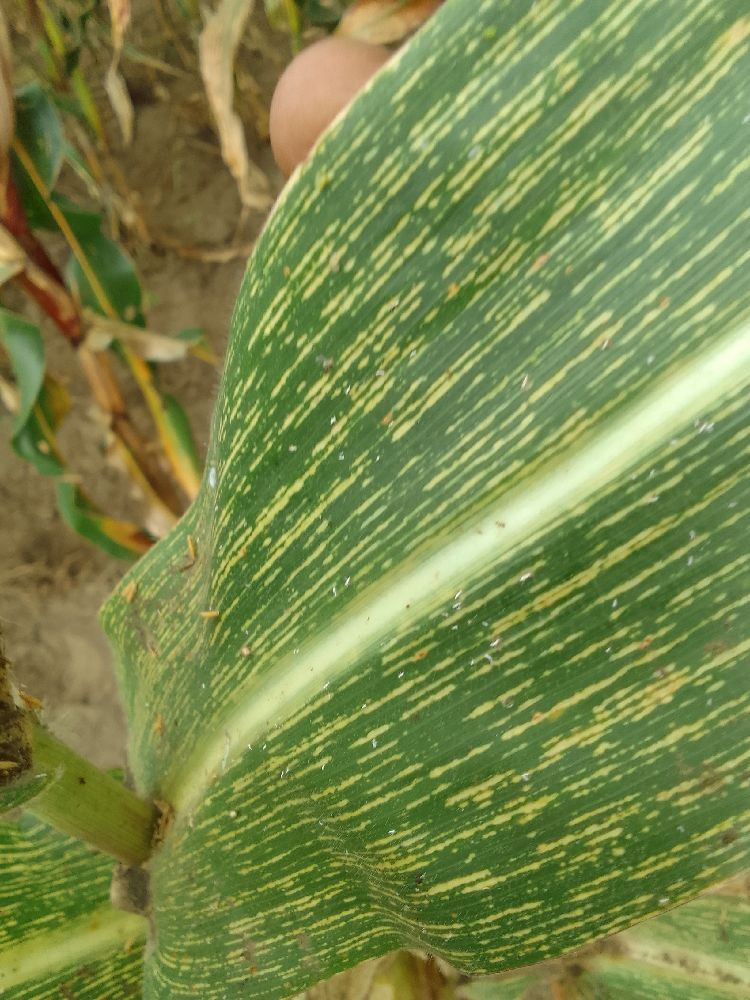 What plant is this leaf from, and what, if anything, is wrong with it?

maize, maize streak virus
